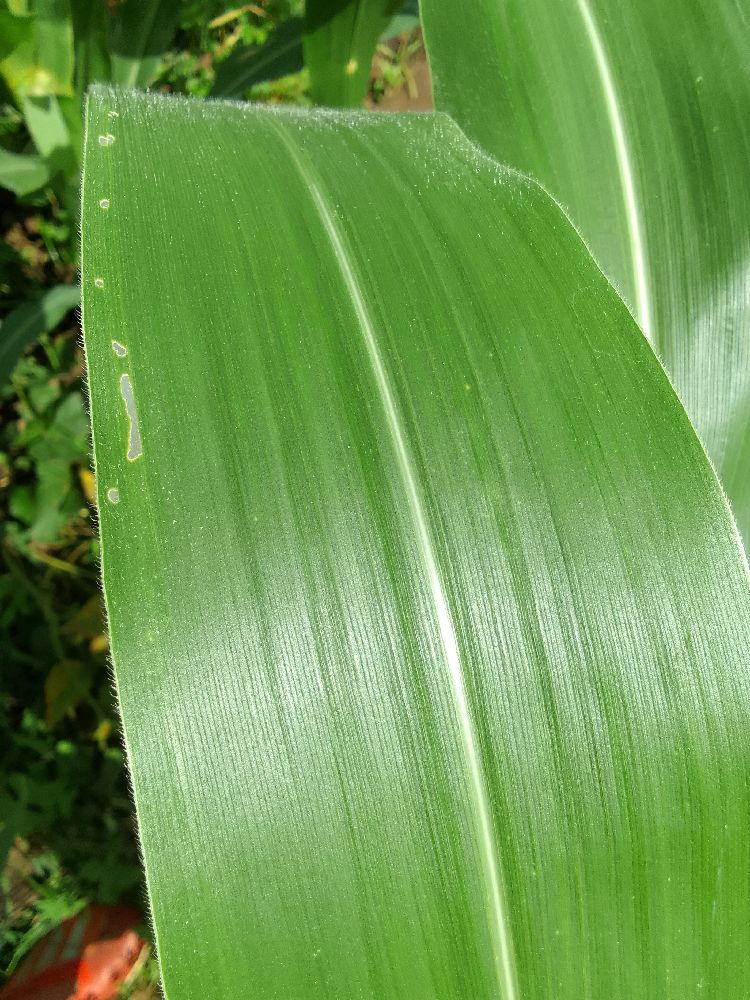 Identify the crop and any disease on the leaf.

maize, healthy
